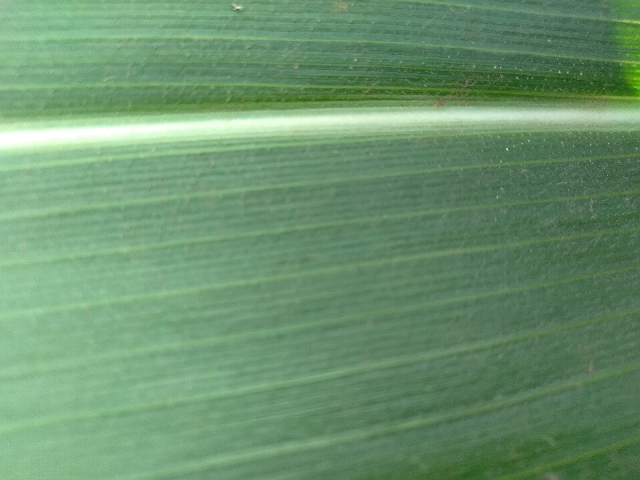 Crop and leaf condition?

maize, healthy
